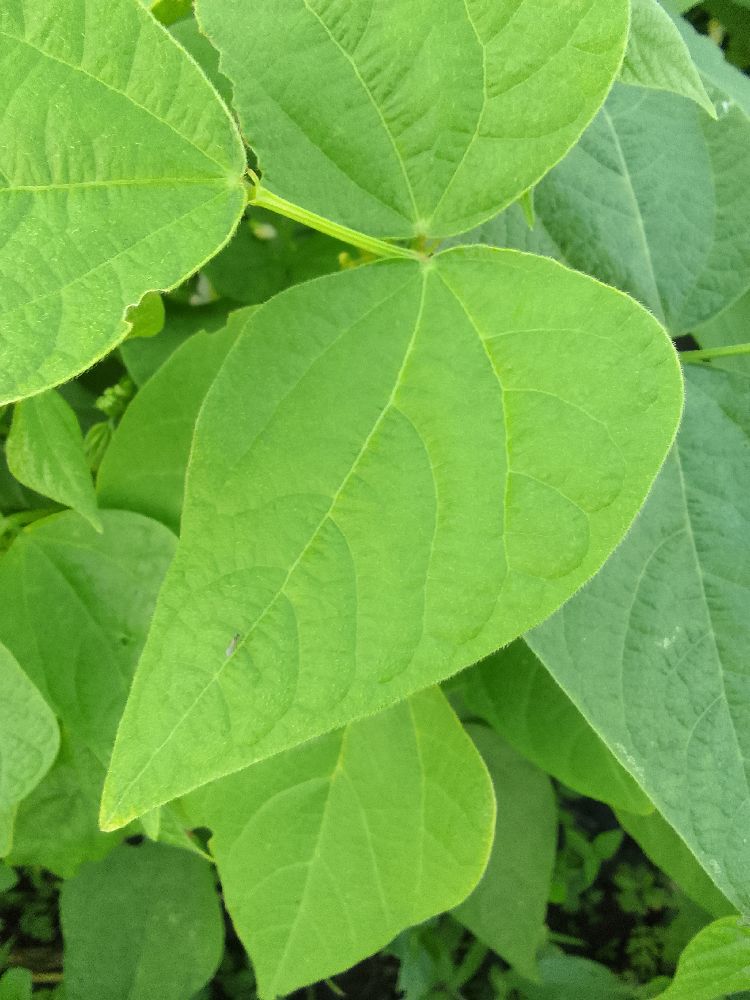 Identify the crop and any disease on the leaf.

common bean, healthy
